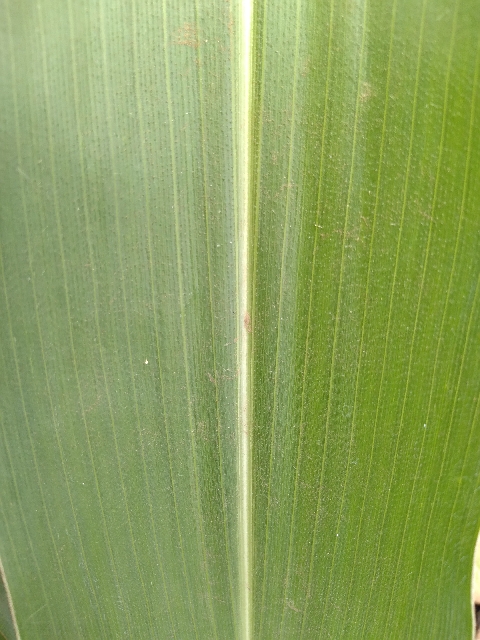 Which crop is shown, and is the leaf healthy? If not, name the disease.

maize, healthy
